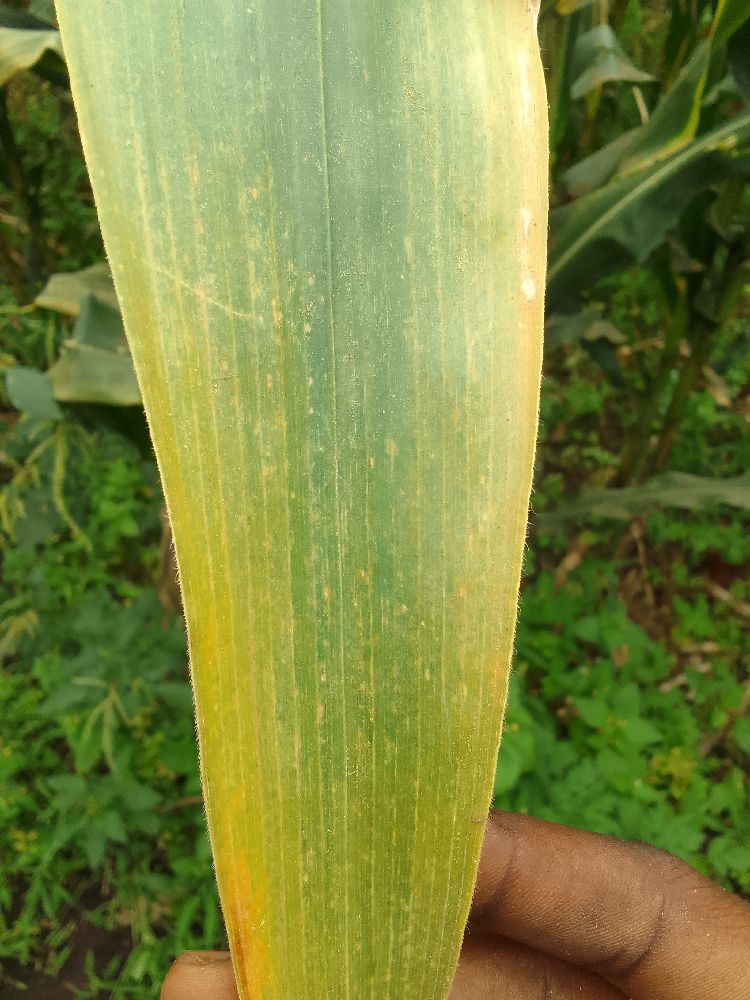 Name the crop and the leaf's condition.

maize, maize lethal necrosis
